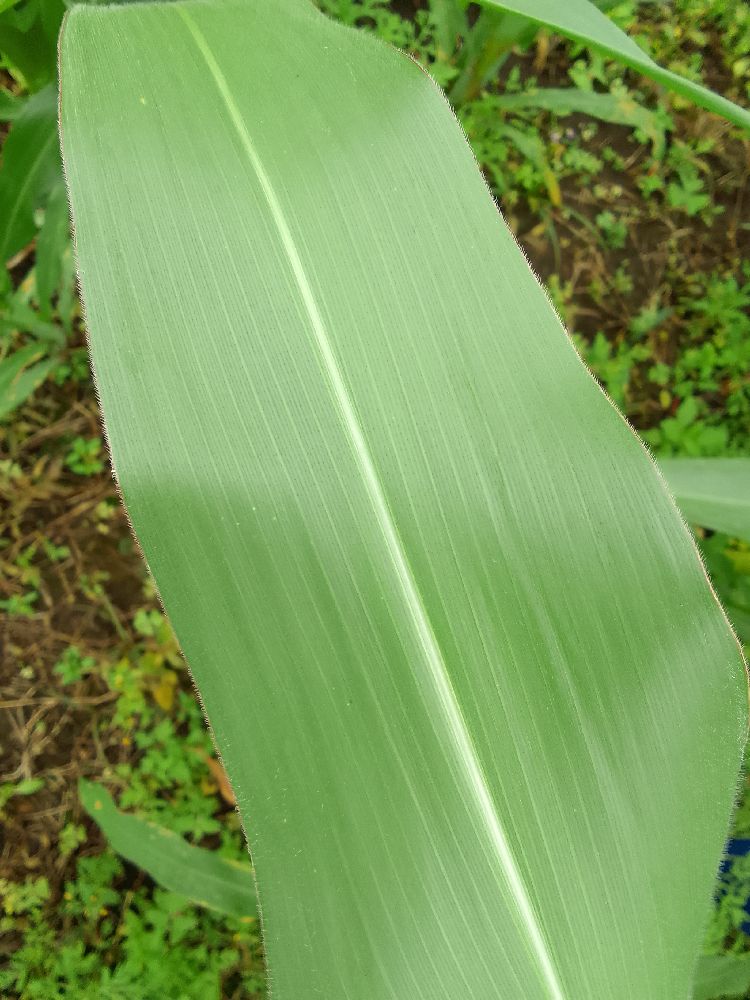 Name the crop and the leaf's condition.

maize, healthy
